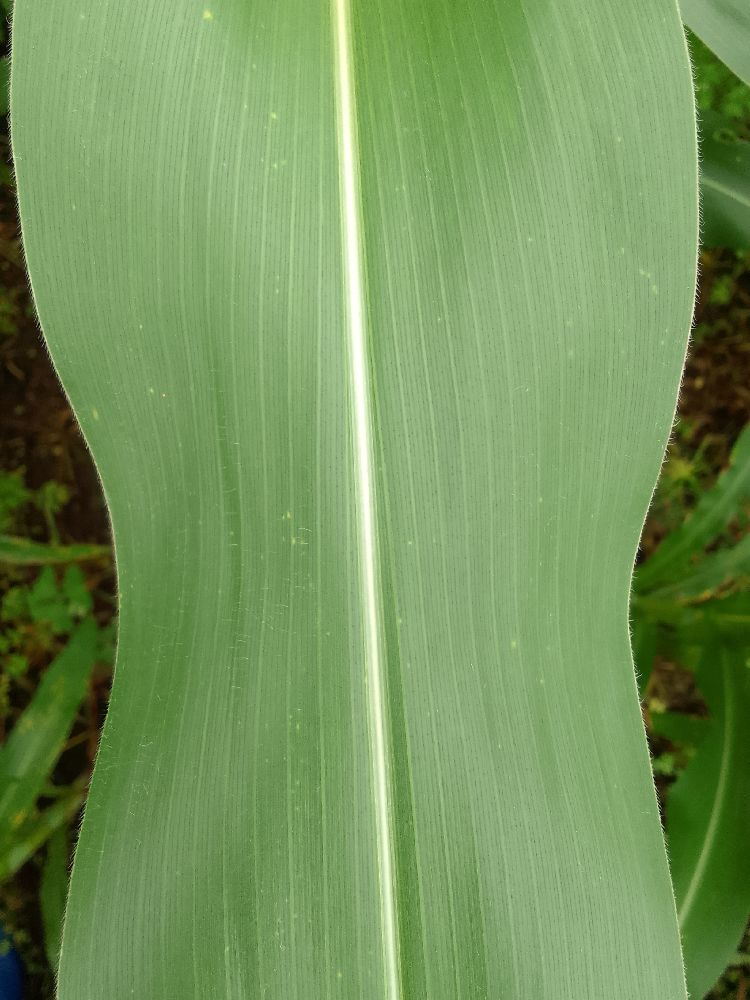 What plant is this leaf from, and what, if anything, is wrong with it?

maize, healthy
